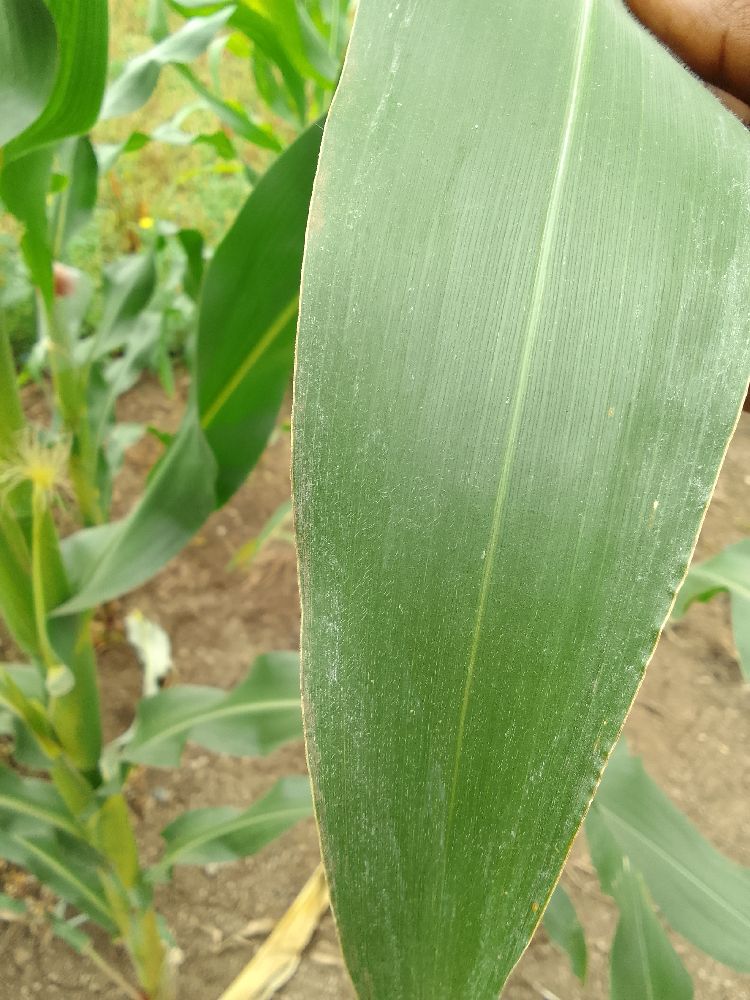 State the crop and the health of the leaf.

maize, healthy
